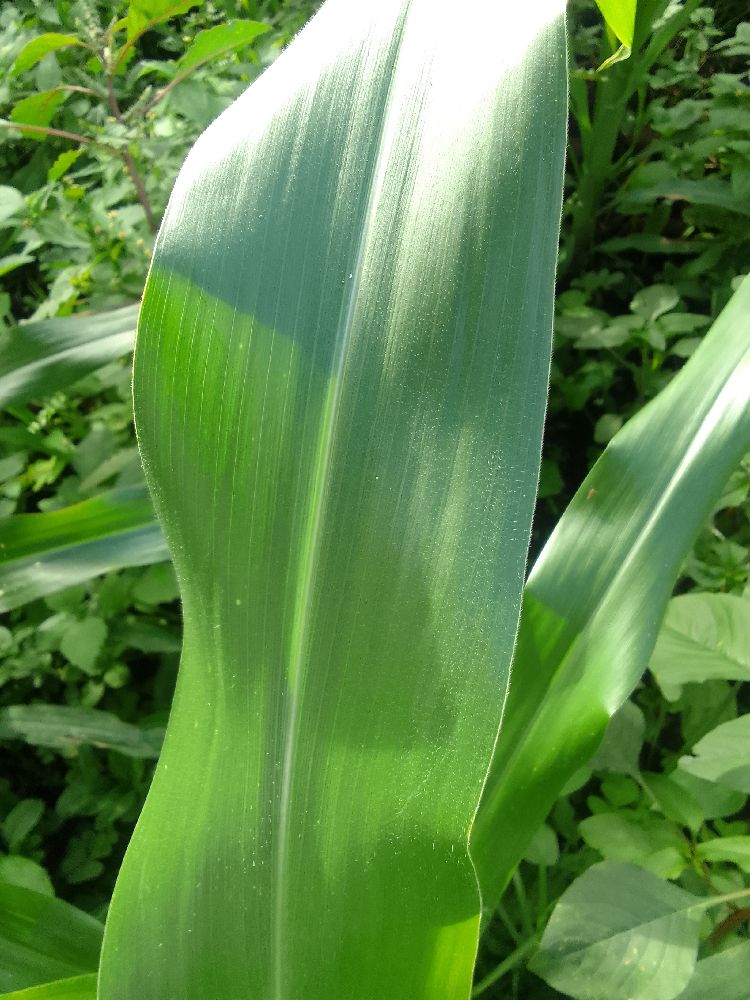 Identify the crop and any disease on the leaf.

maize, healthy
